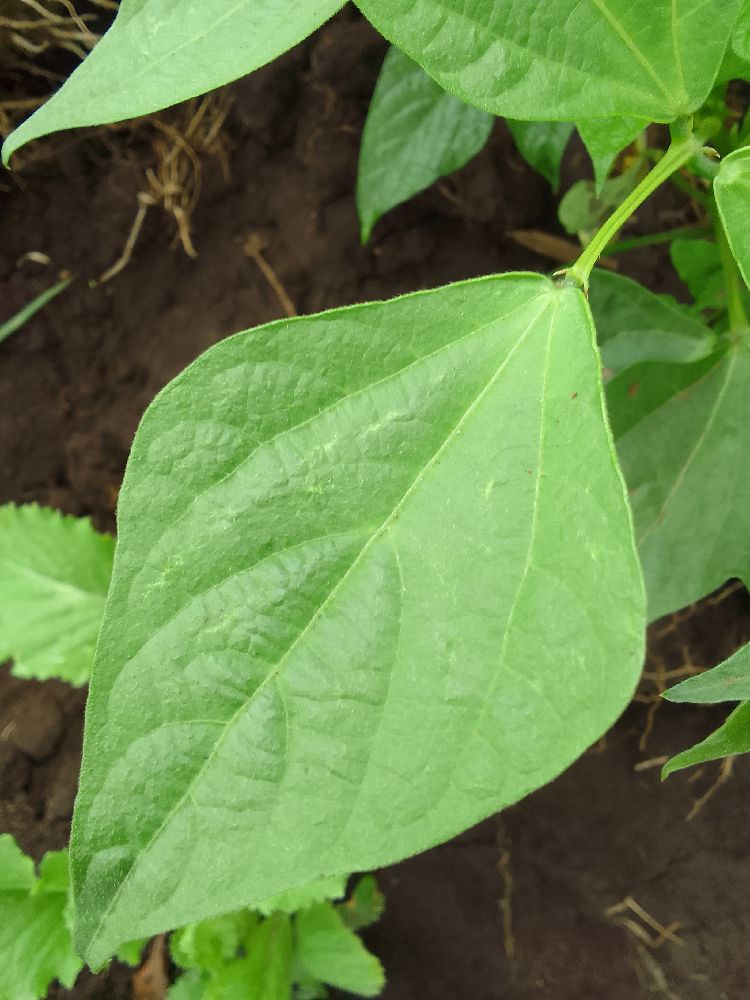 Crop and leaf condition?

common bean, healthy
